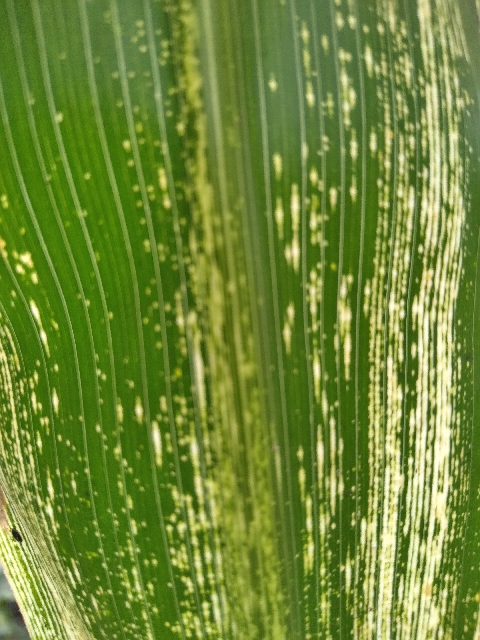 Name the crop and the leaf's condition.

maize, maize streak virus
